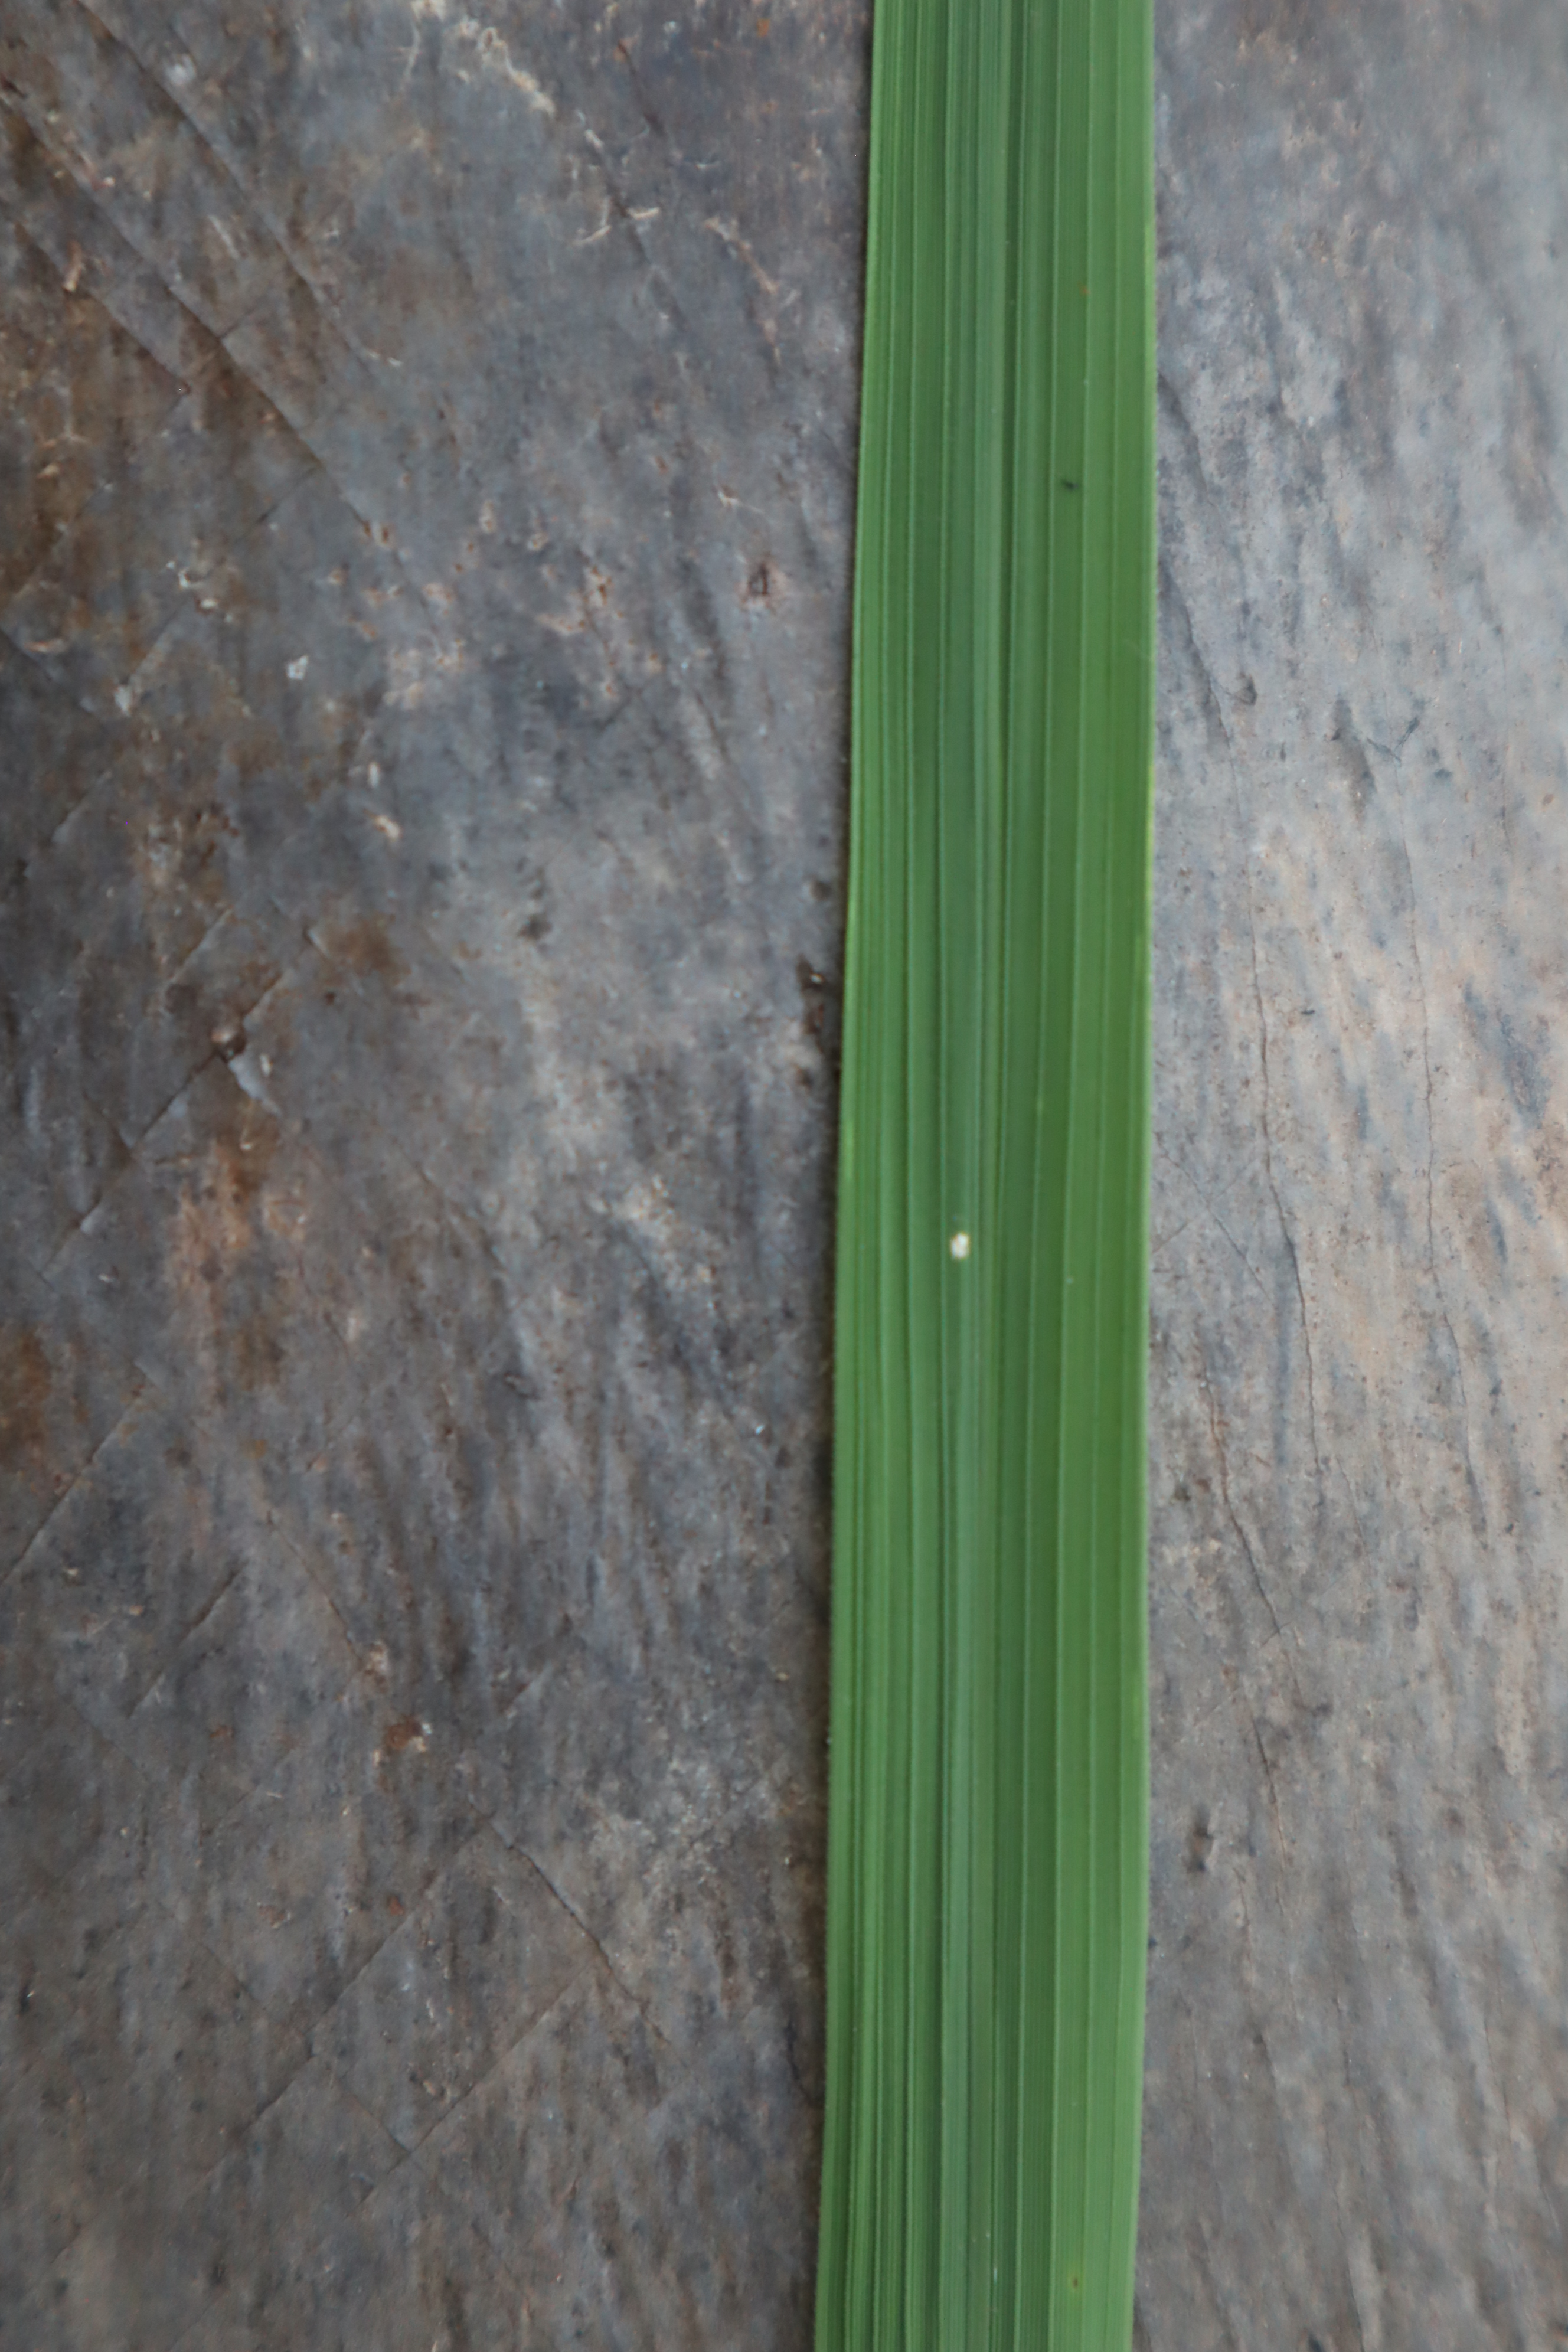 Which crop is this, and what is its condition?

rice, healthy leaves
